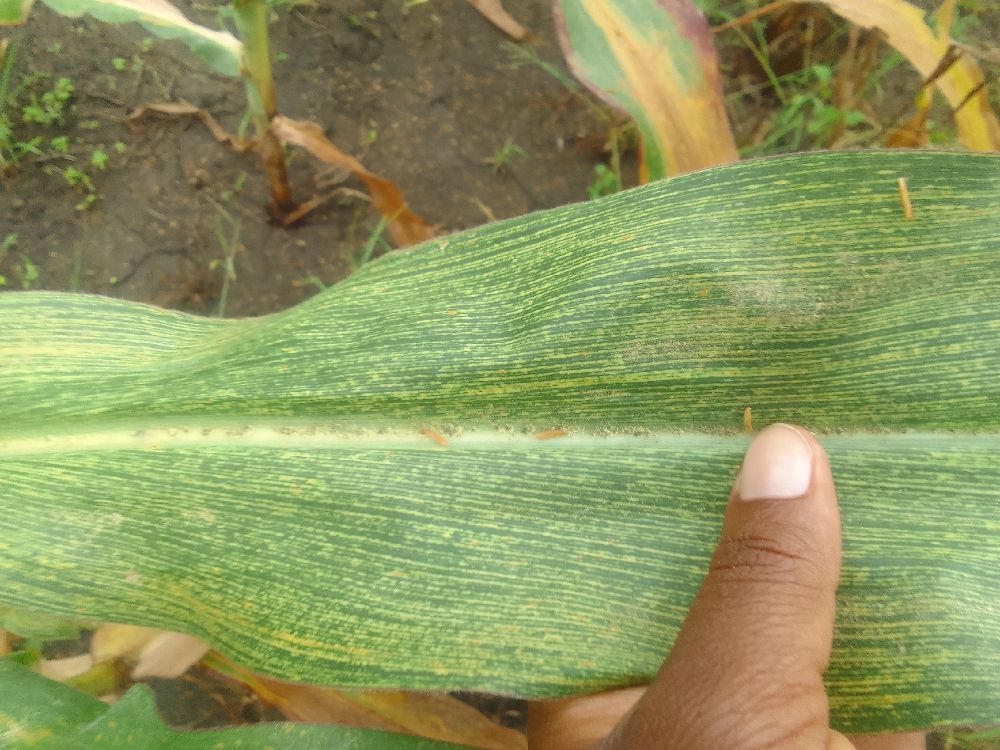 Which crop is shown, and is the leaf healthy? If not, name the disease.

maize, maize streak virus
